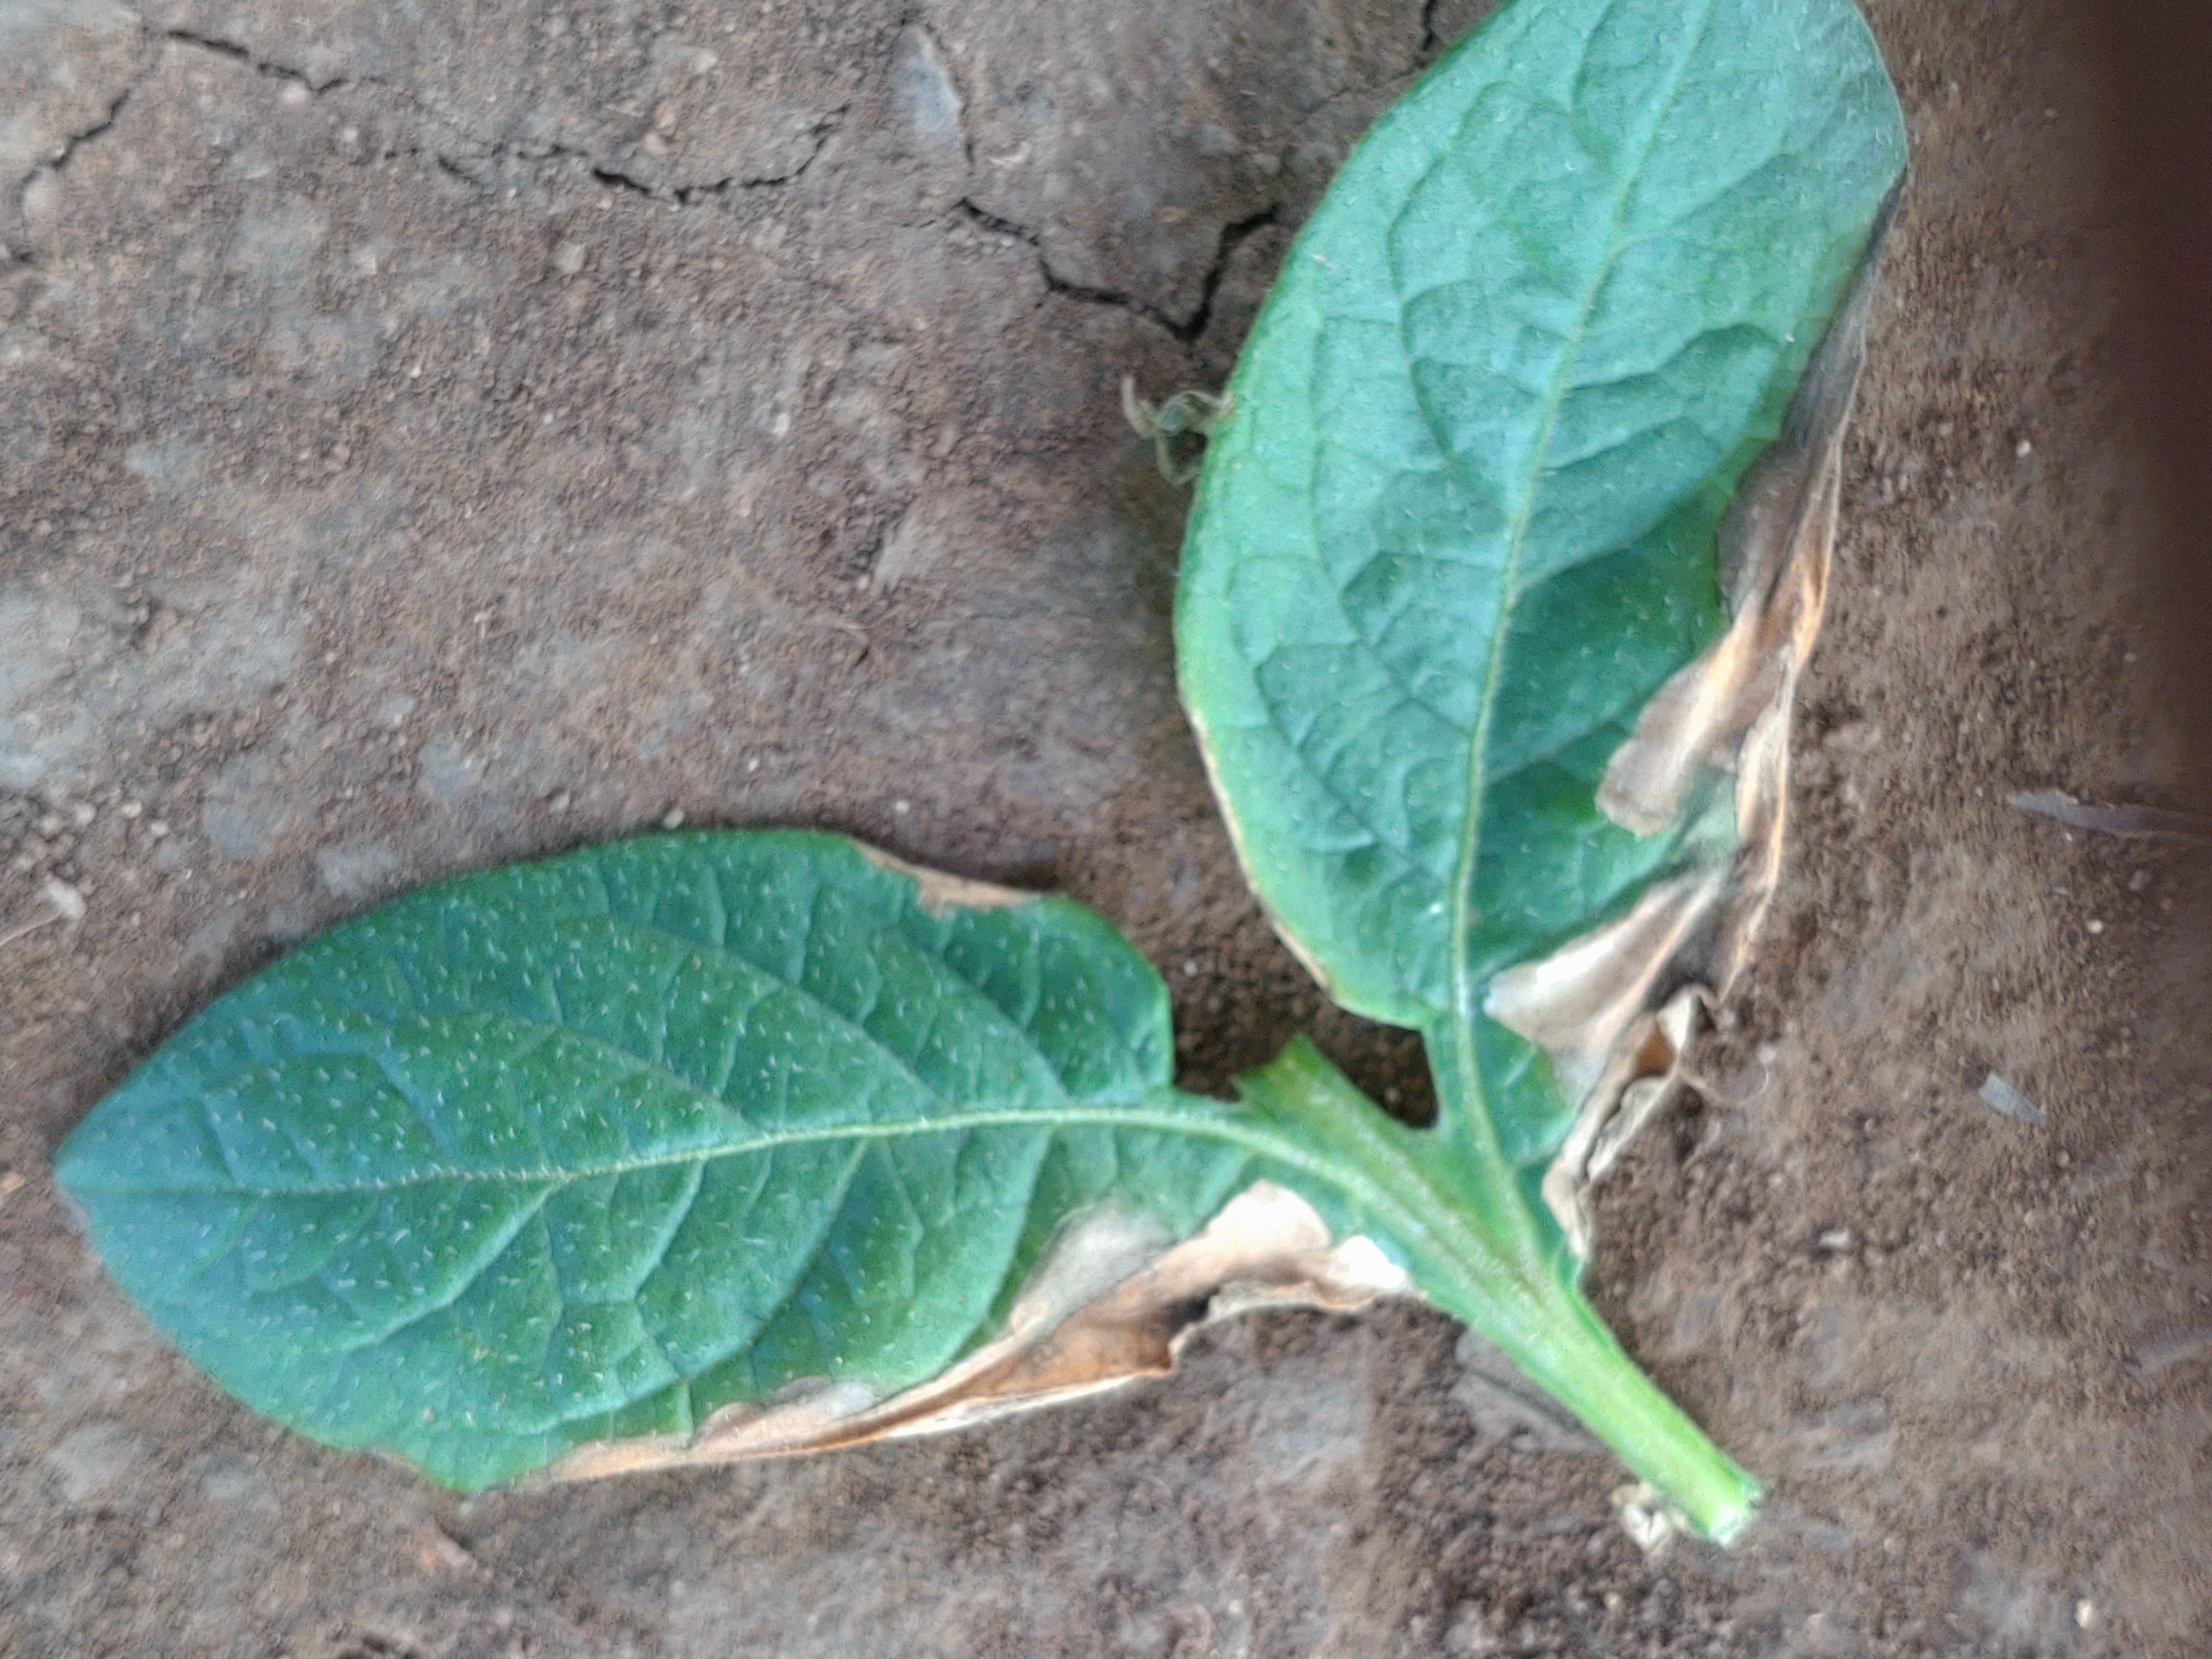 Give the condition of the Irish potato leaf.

early blight
